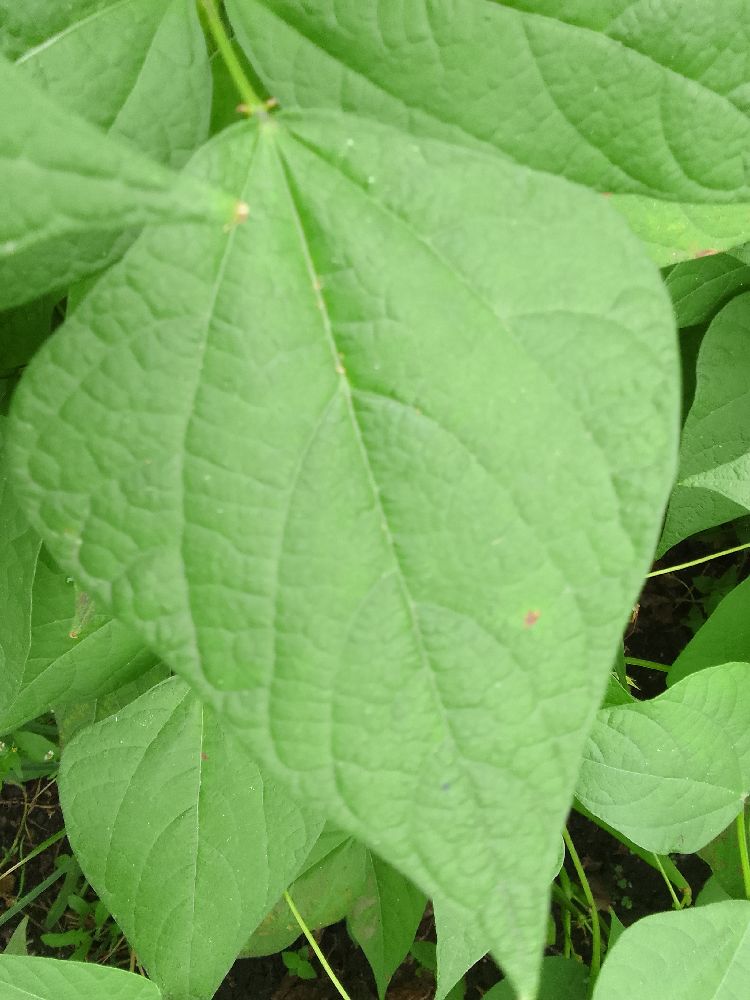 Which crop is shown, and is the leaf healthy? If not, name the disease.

common bean, healthy
